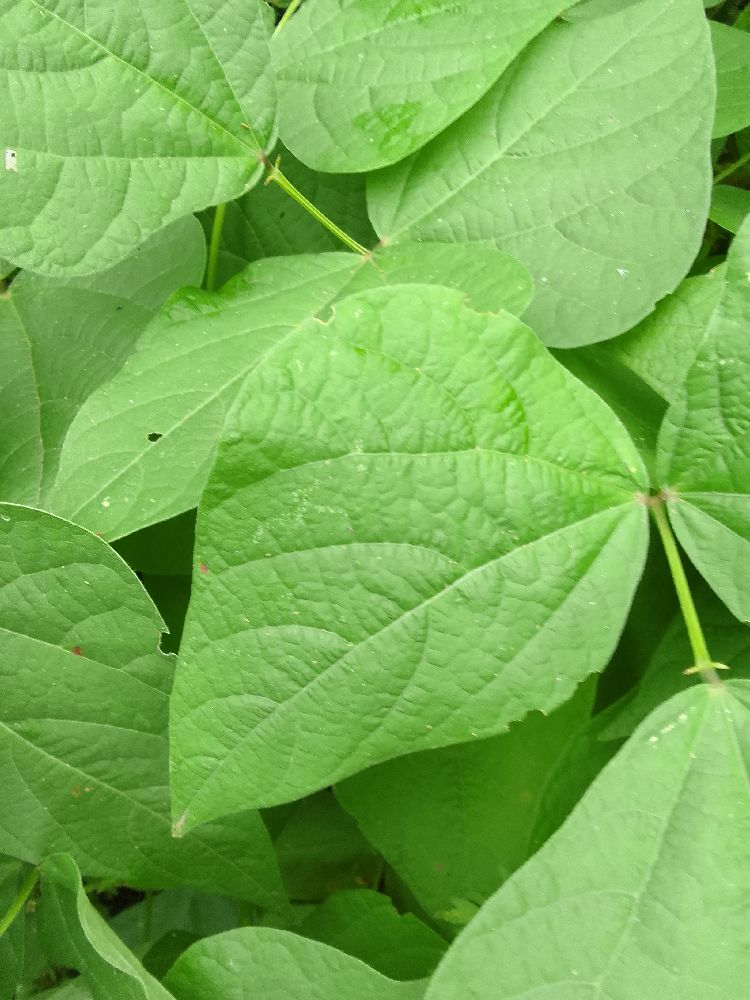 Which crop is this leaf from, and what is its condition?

common bean, healthy
